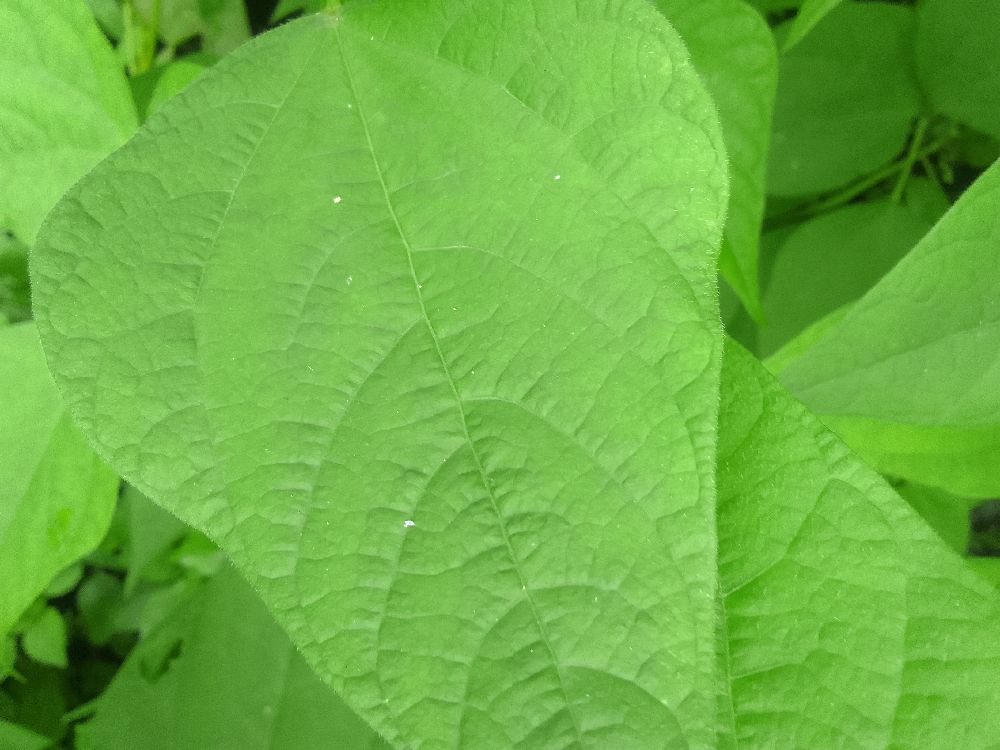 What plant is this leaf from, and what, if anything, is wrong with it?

common bean, healthy
